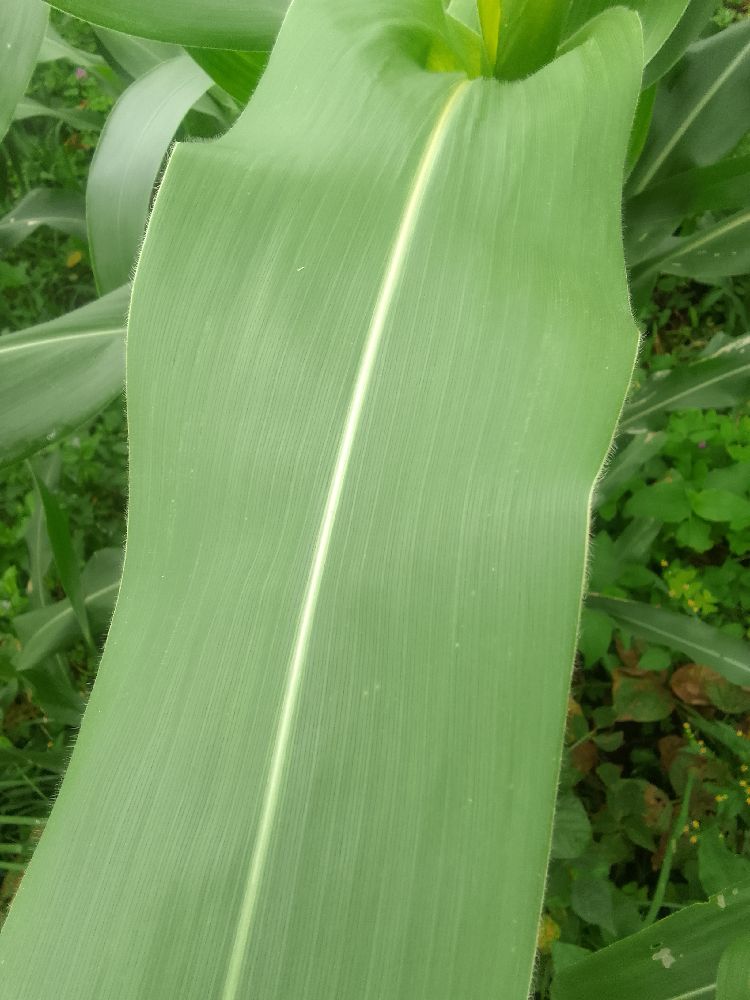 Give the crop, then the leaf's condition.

maize, healthy
